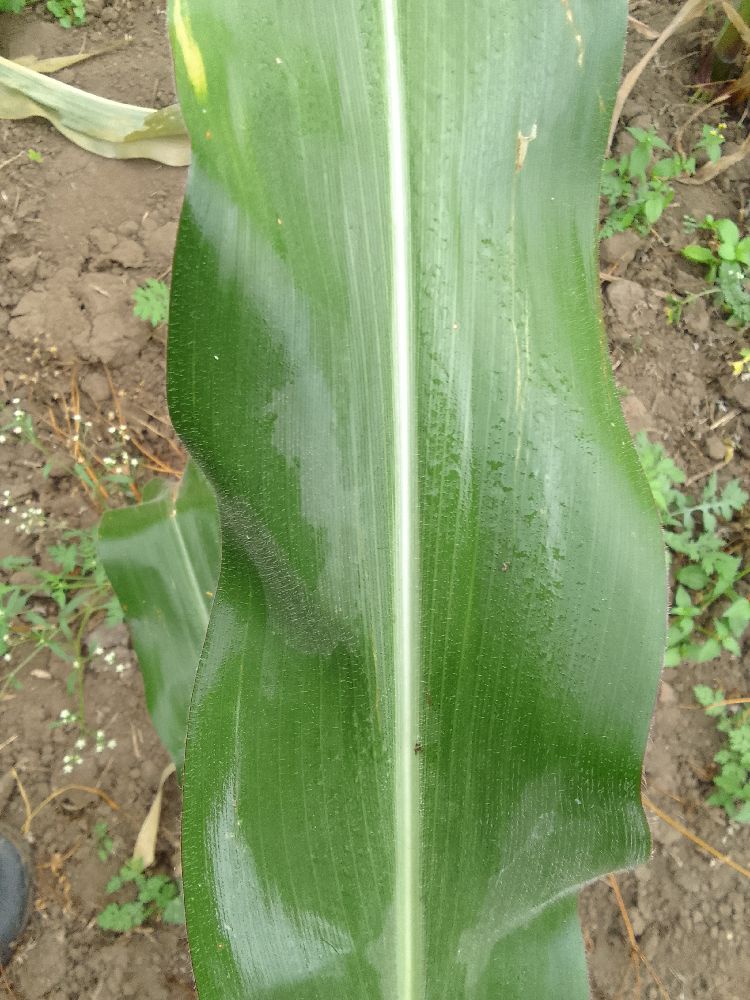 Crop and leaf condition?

maize, healthy
